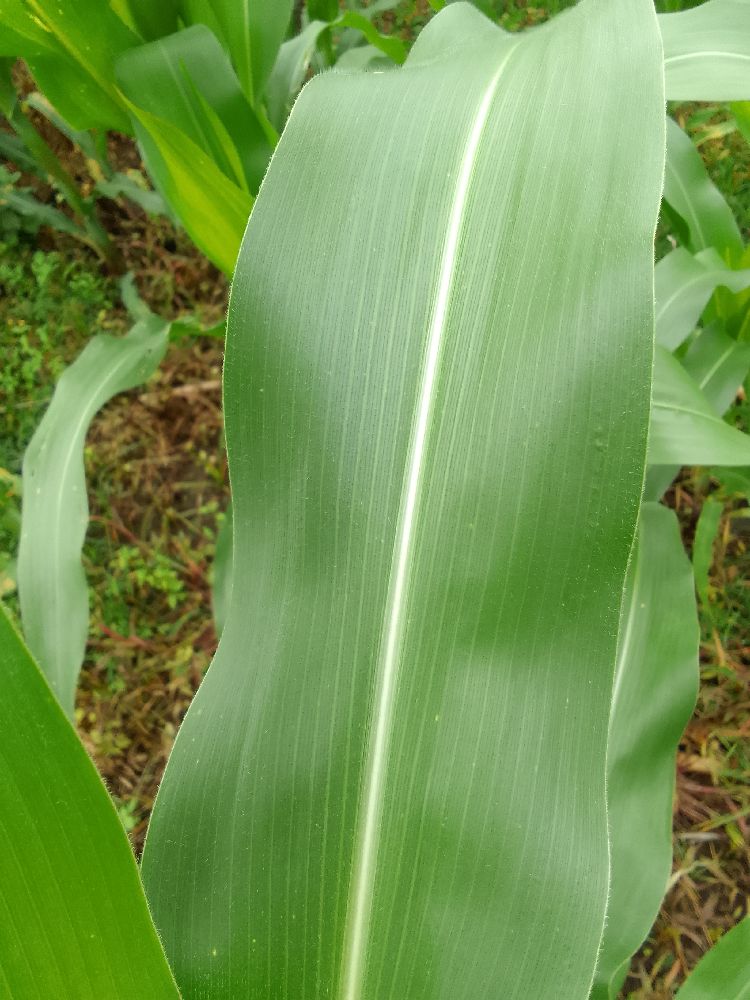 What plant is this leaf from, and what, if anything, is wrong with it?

maize, healthy
